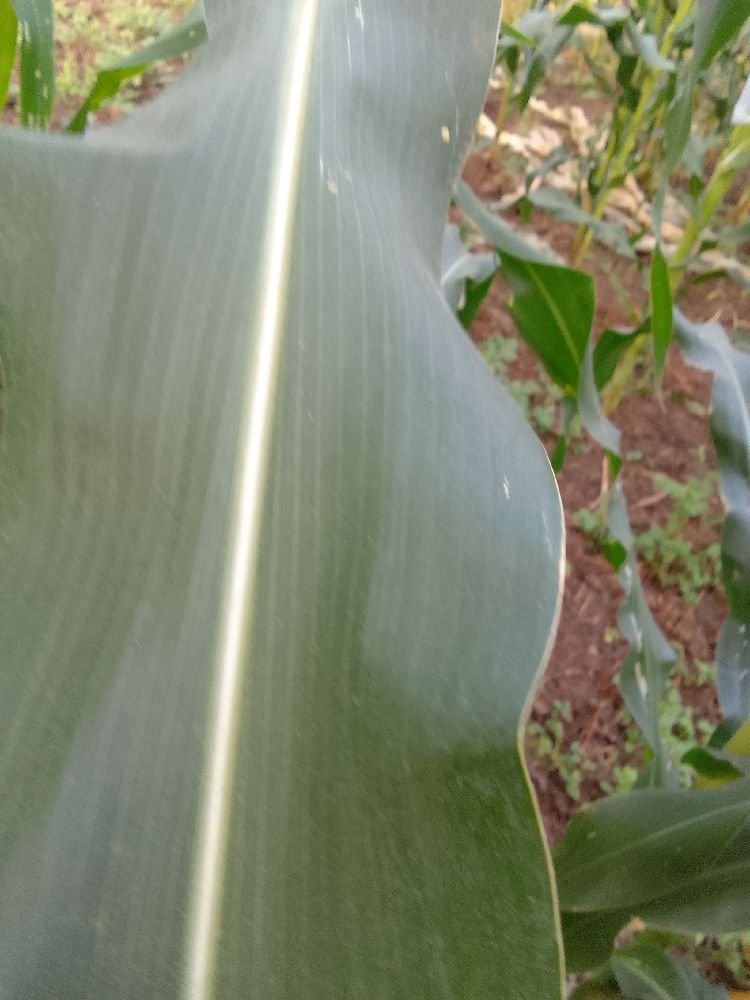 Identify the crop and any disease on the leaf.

maize, healthy
